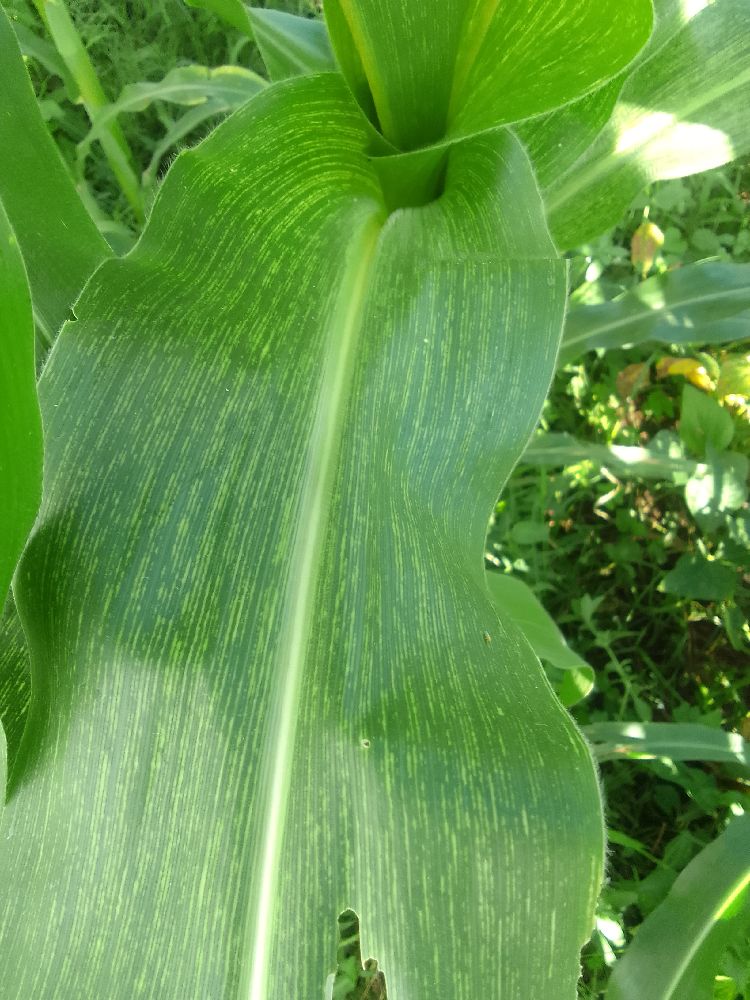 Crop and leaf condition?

maize, maize streak virus
